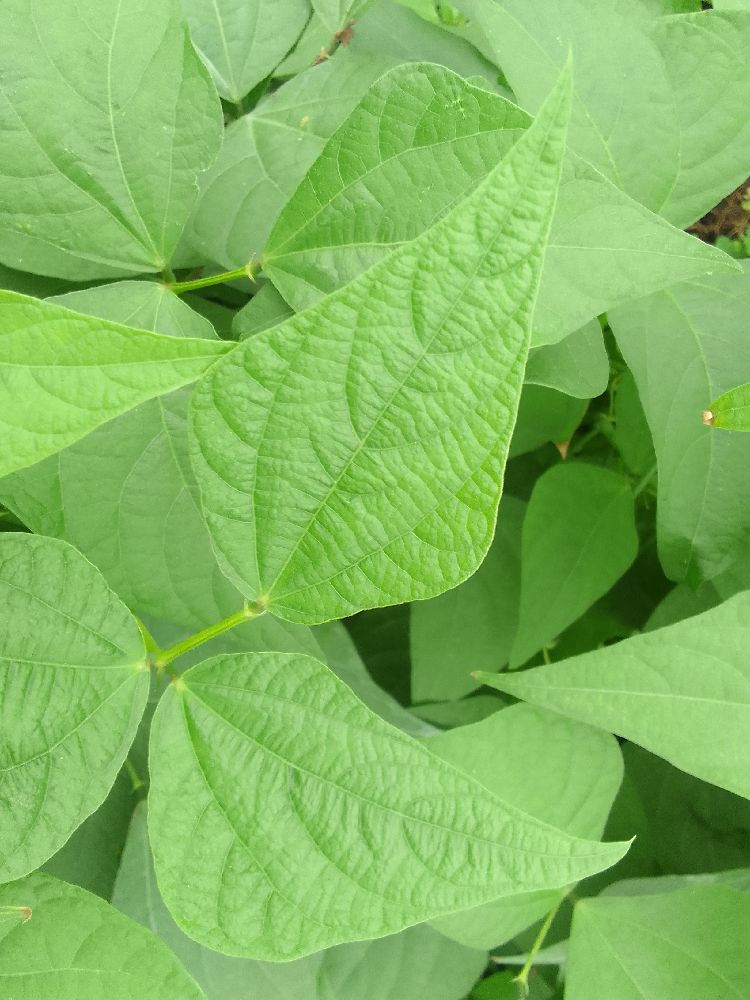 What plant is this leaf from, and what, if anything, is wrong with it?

common bean, healthy
